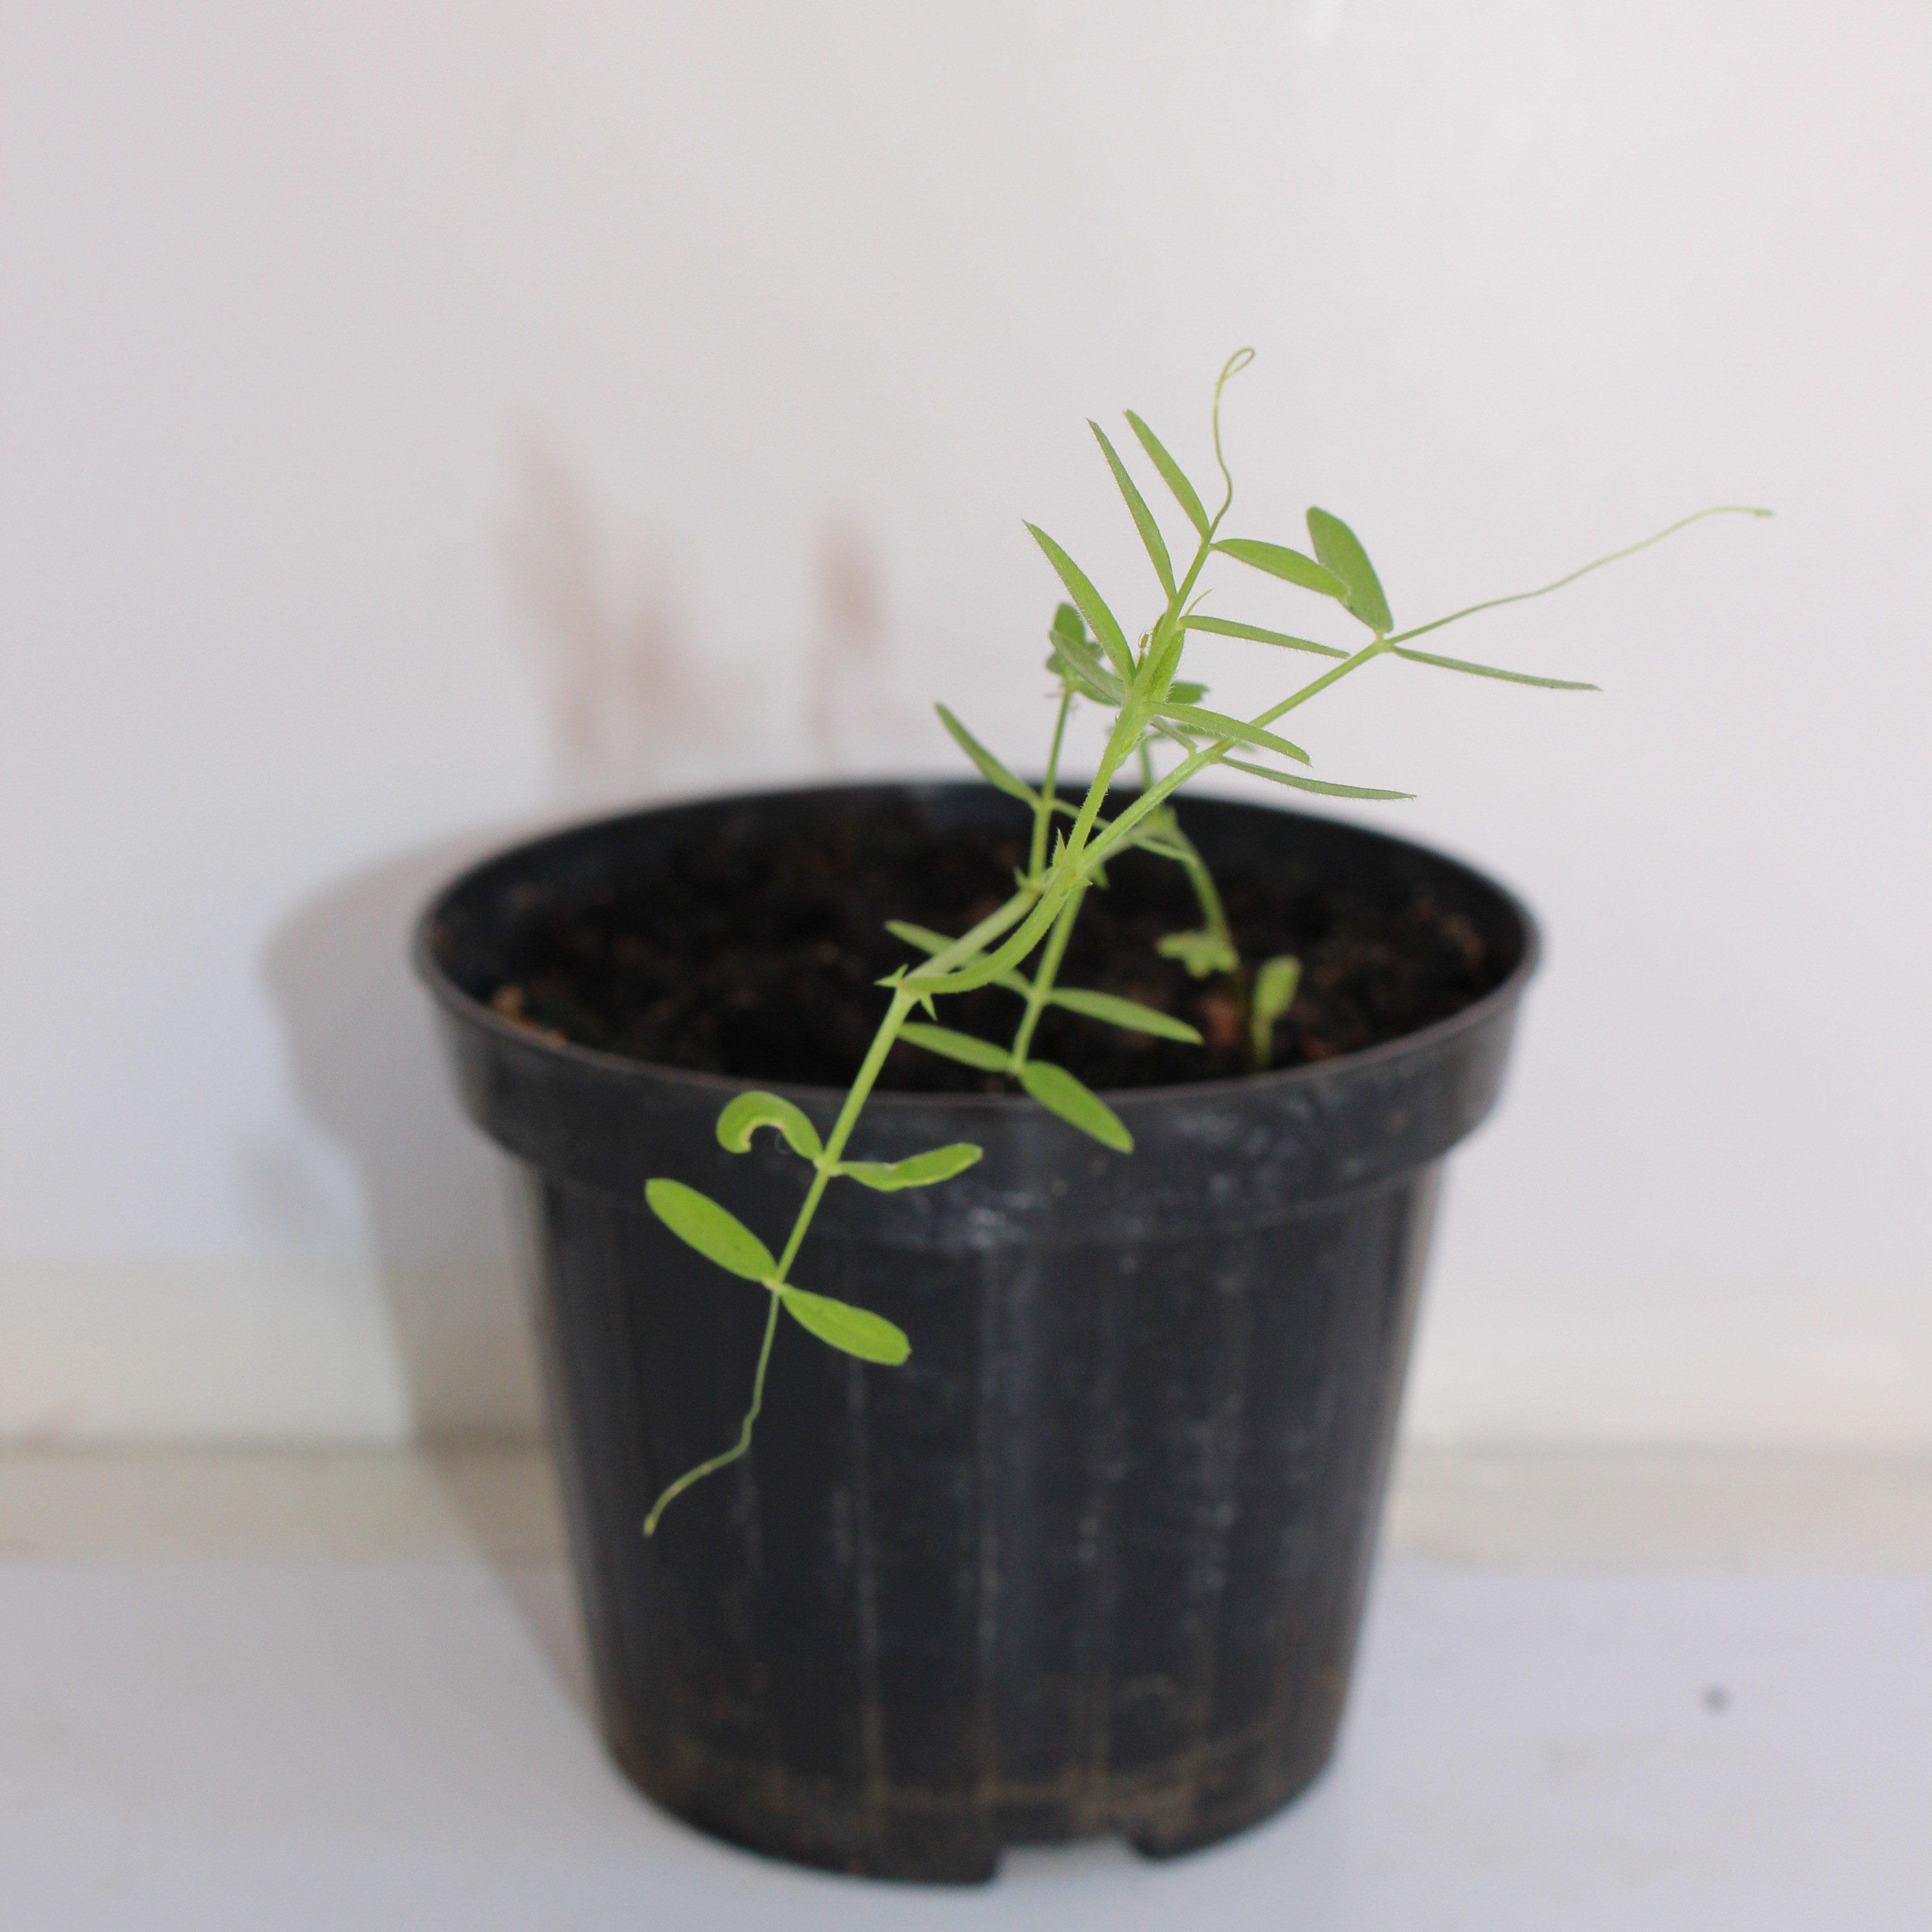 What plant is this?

Vicia sativa
